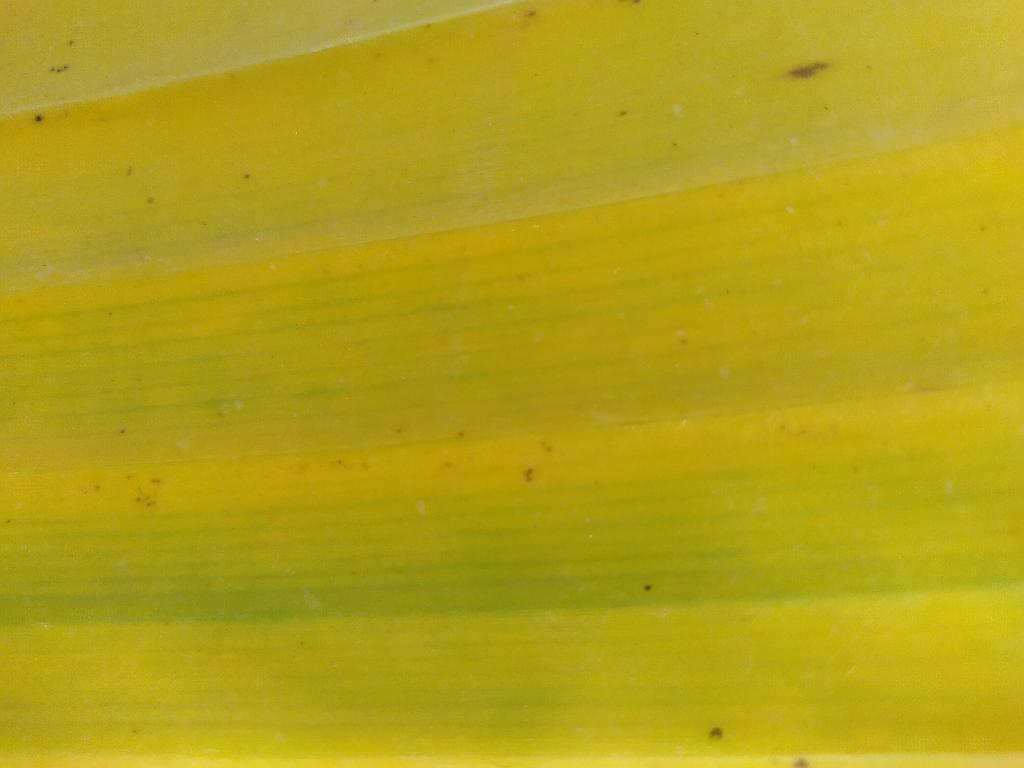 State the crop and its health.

banana, fusarium wilt race 1
